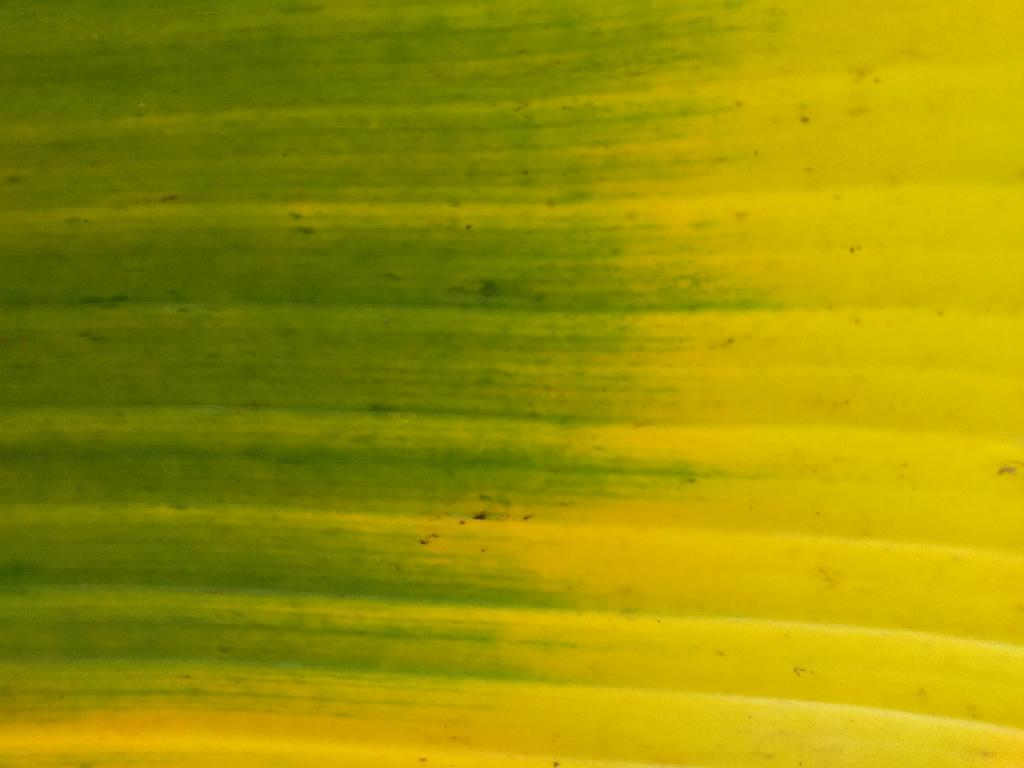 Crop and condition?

banana, fusarium wilt race 1
